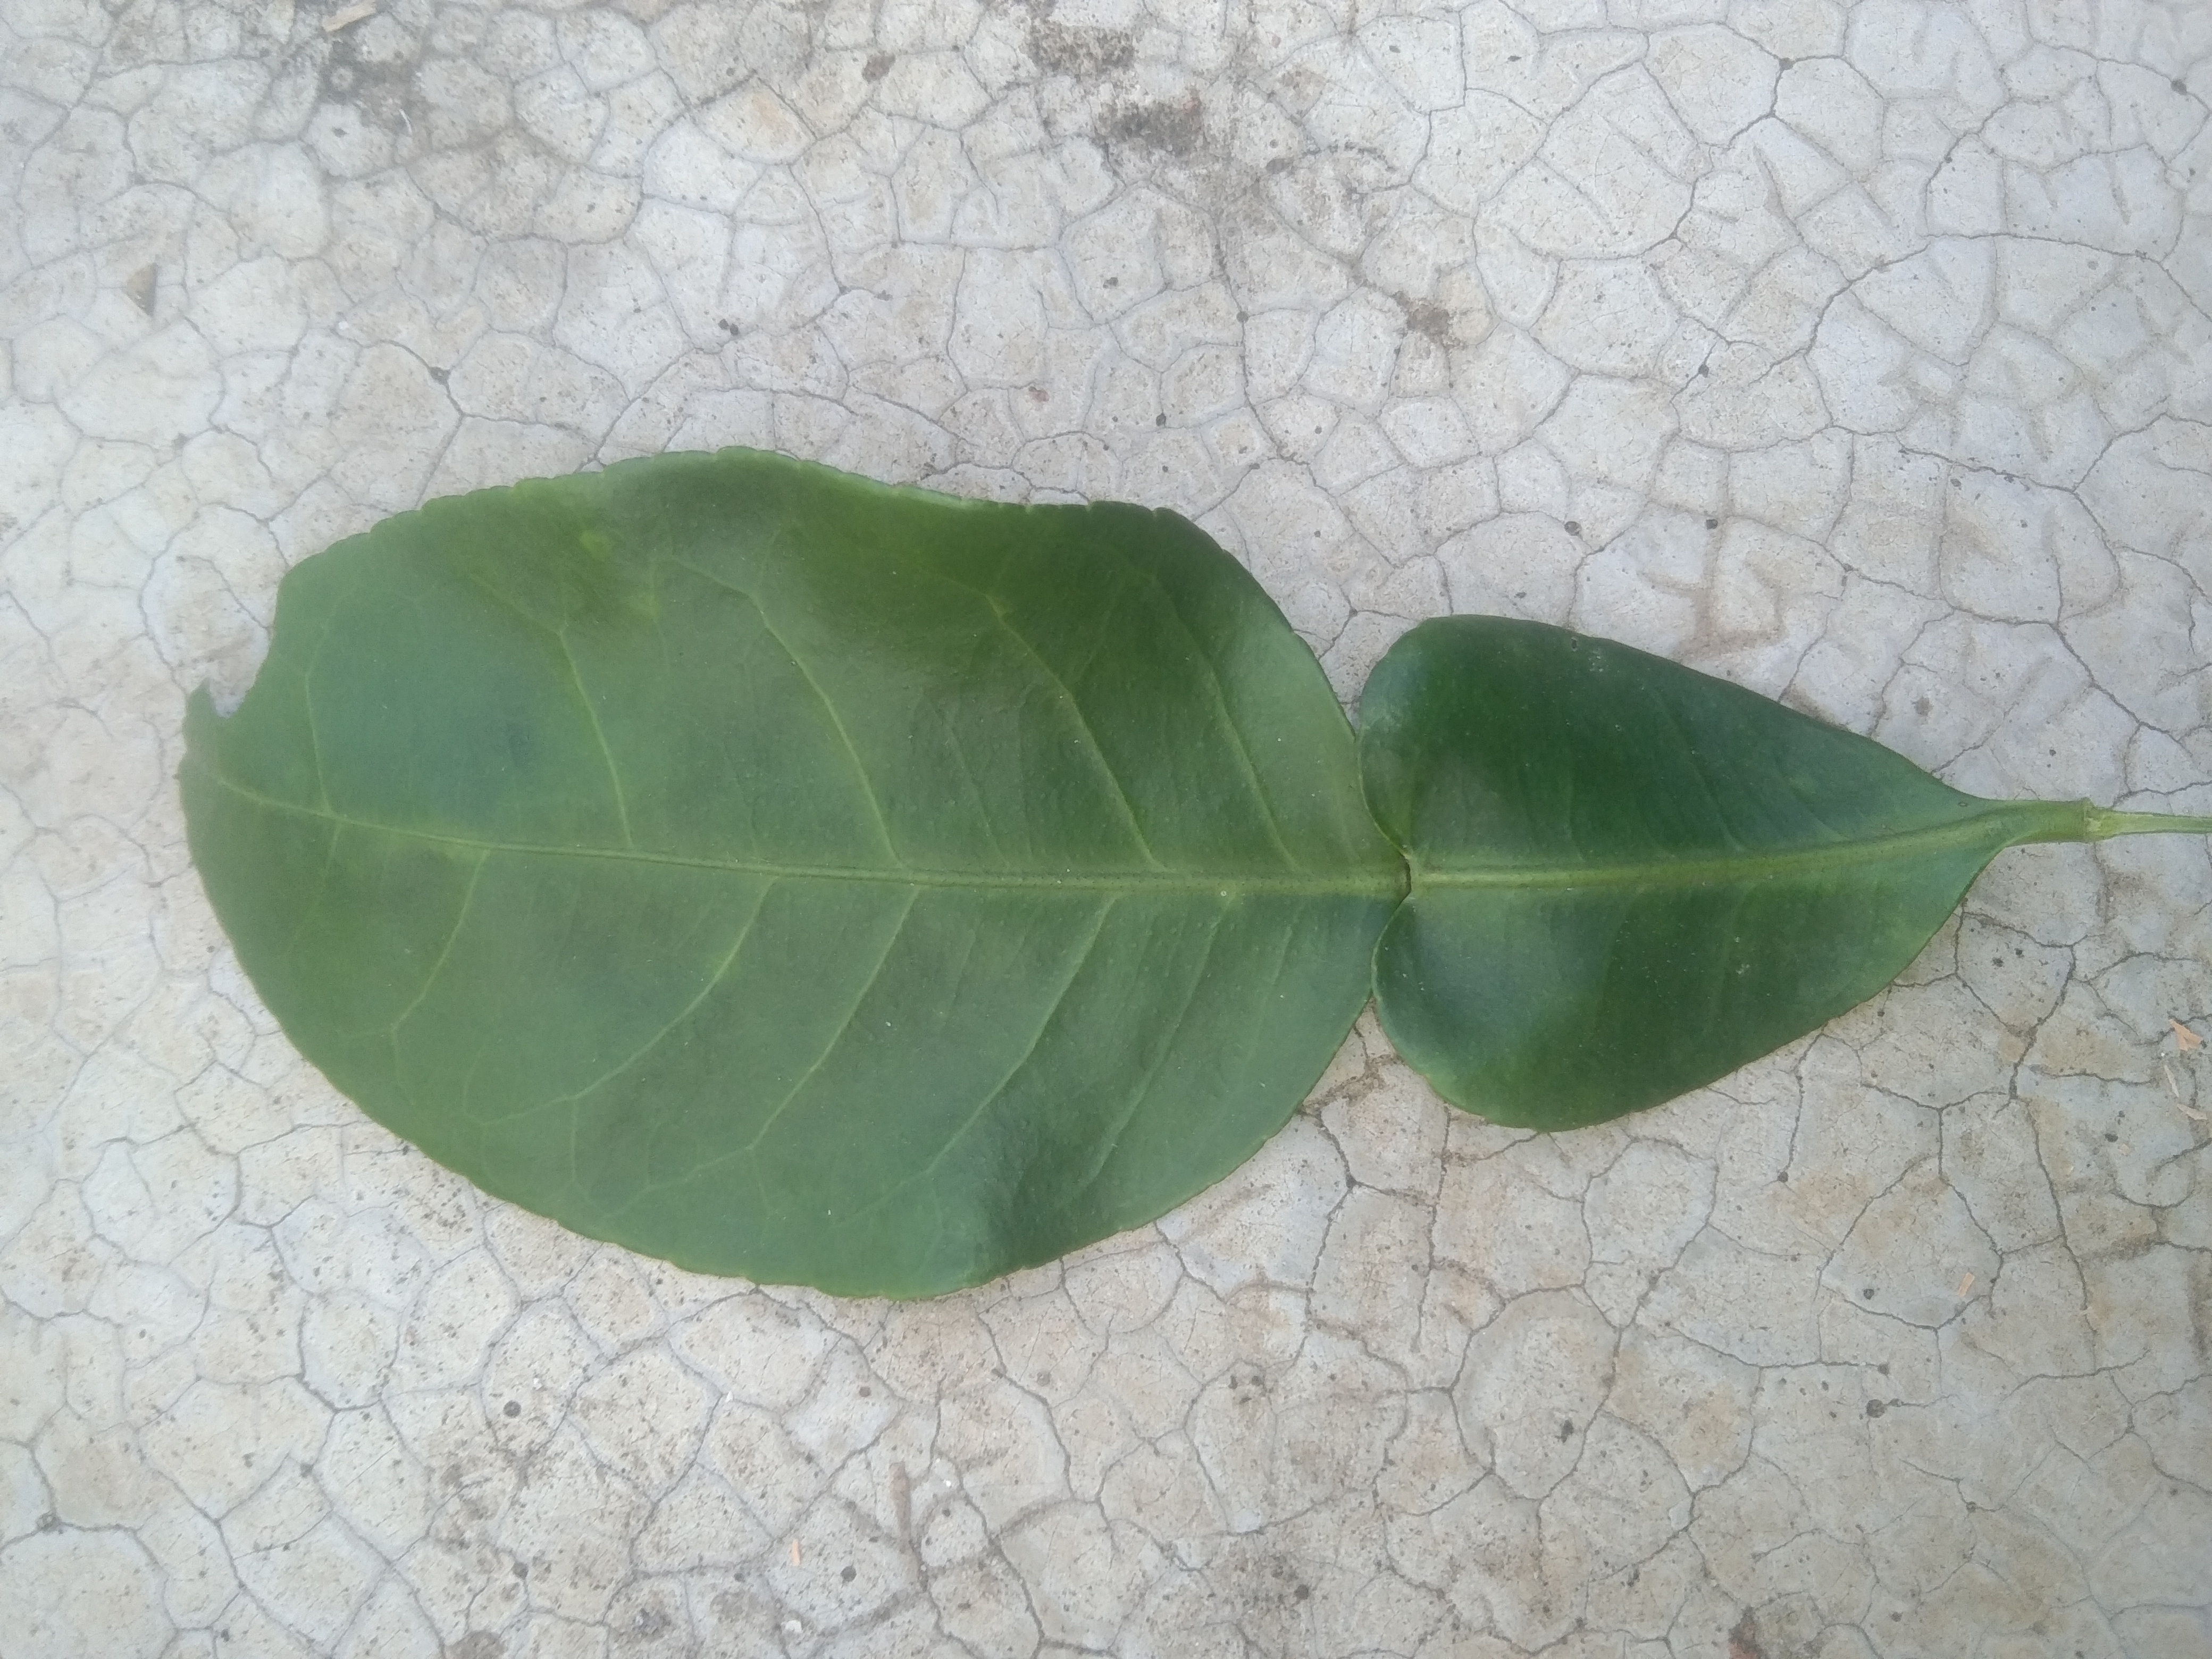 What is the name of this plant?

lemon
